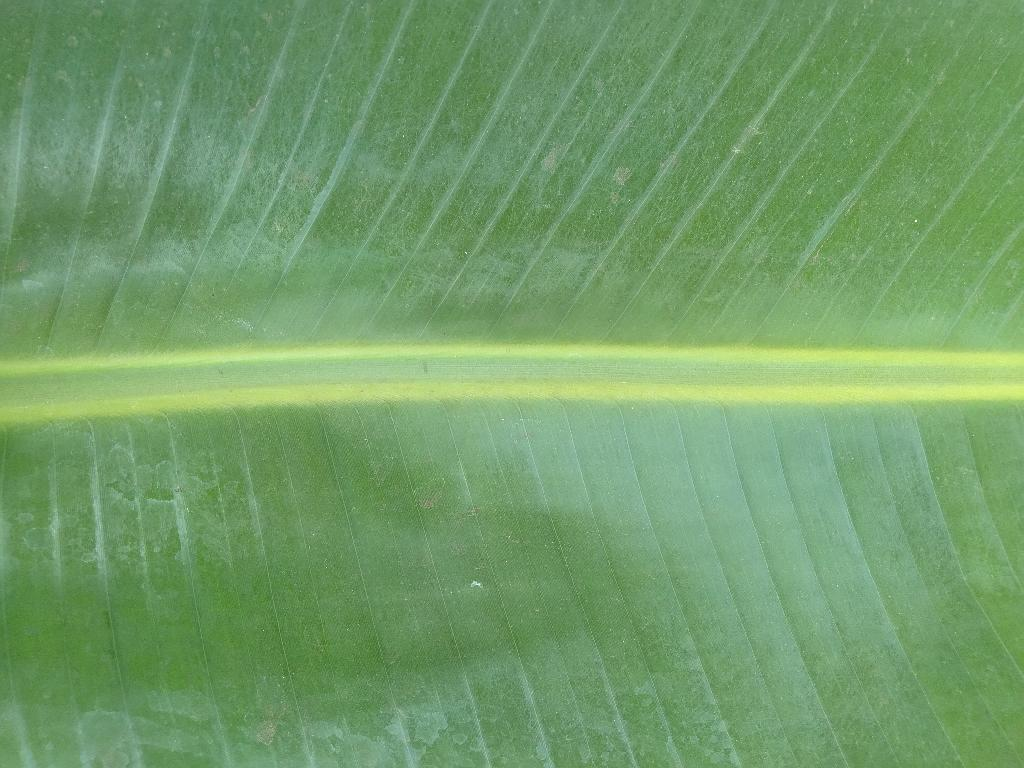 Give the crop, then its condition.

banana, healthy
